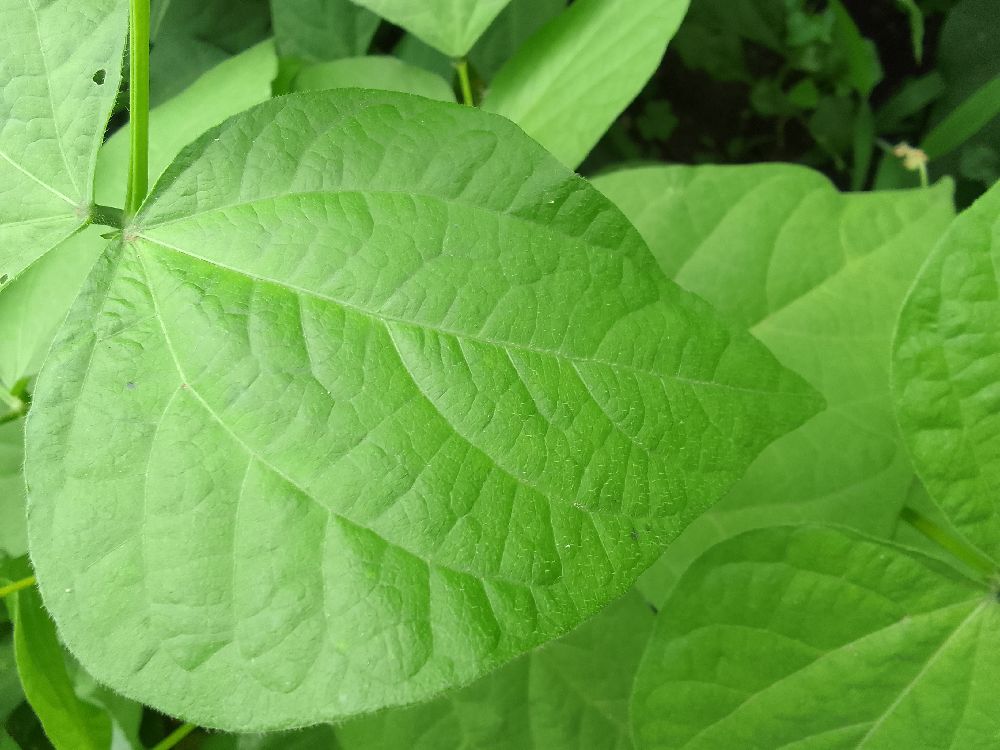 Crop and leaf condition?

common bean, healthy
